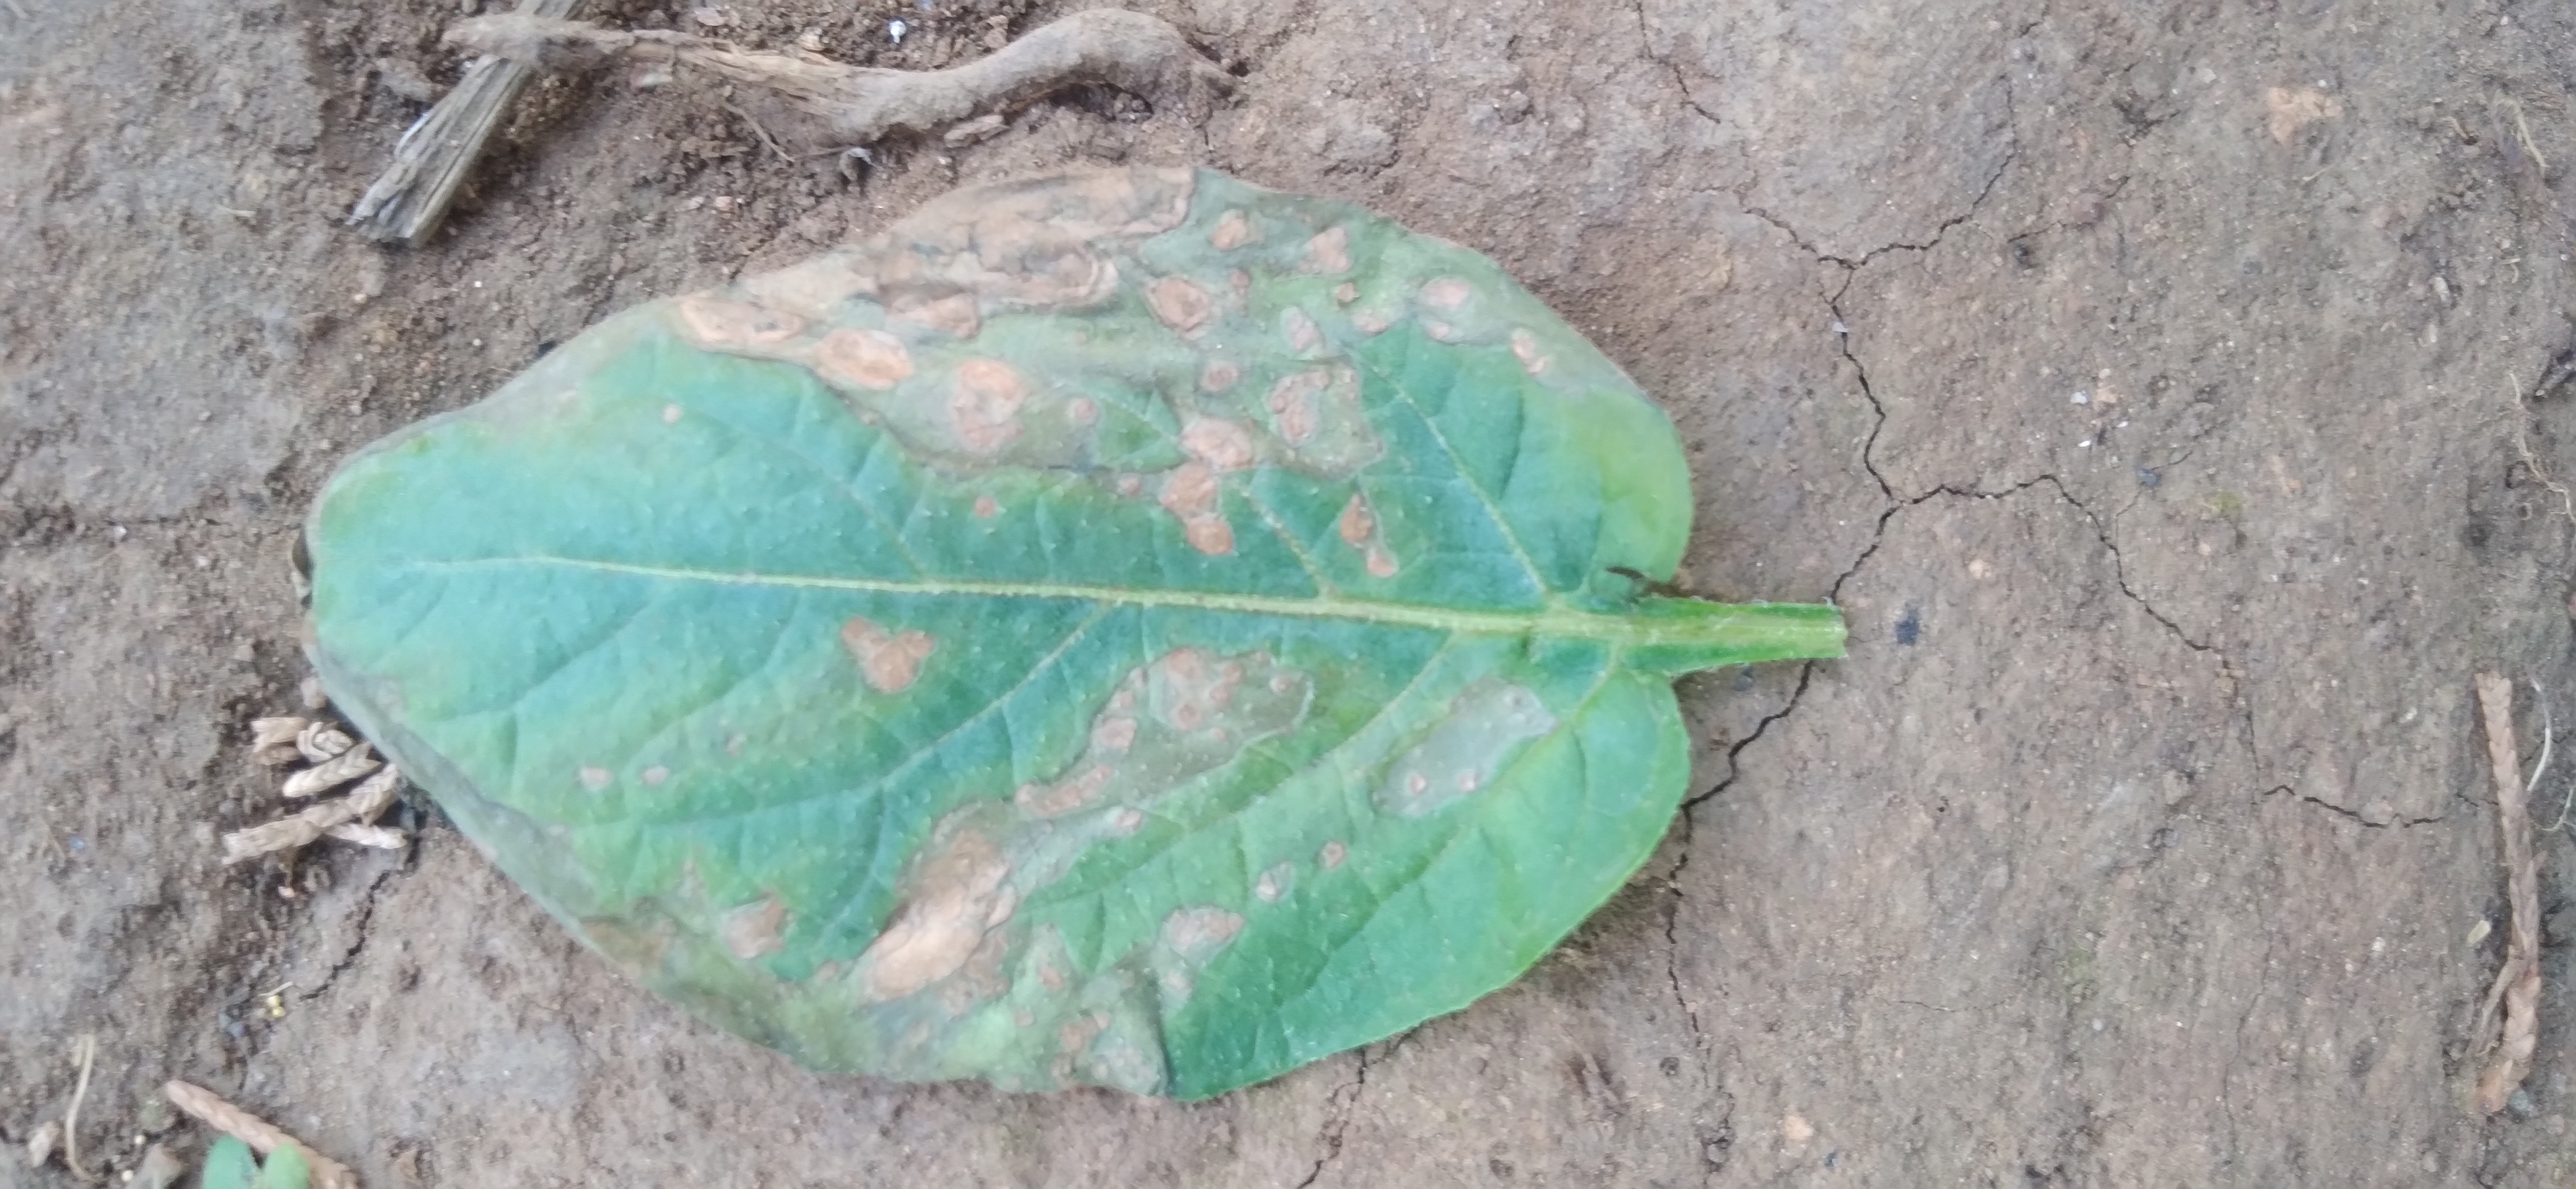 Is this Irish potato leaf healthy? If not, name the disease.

early blight
